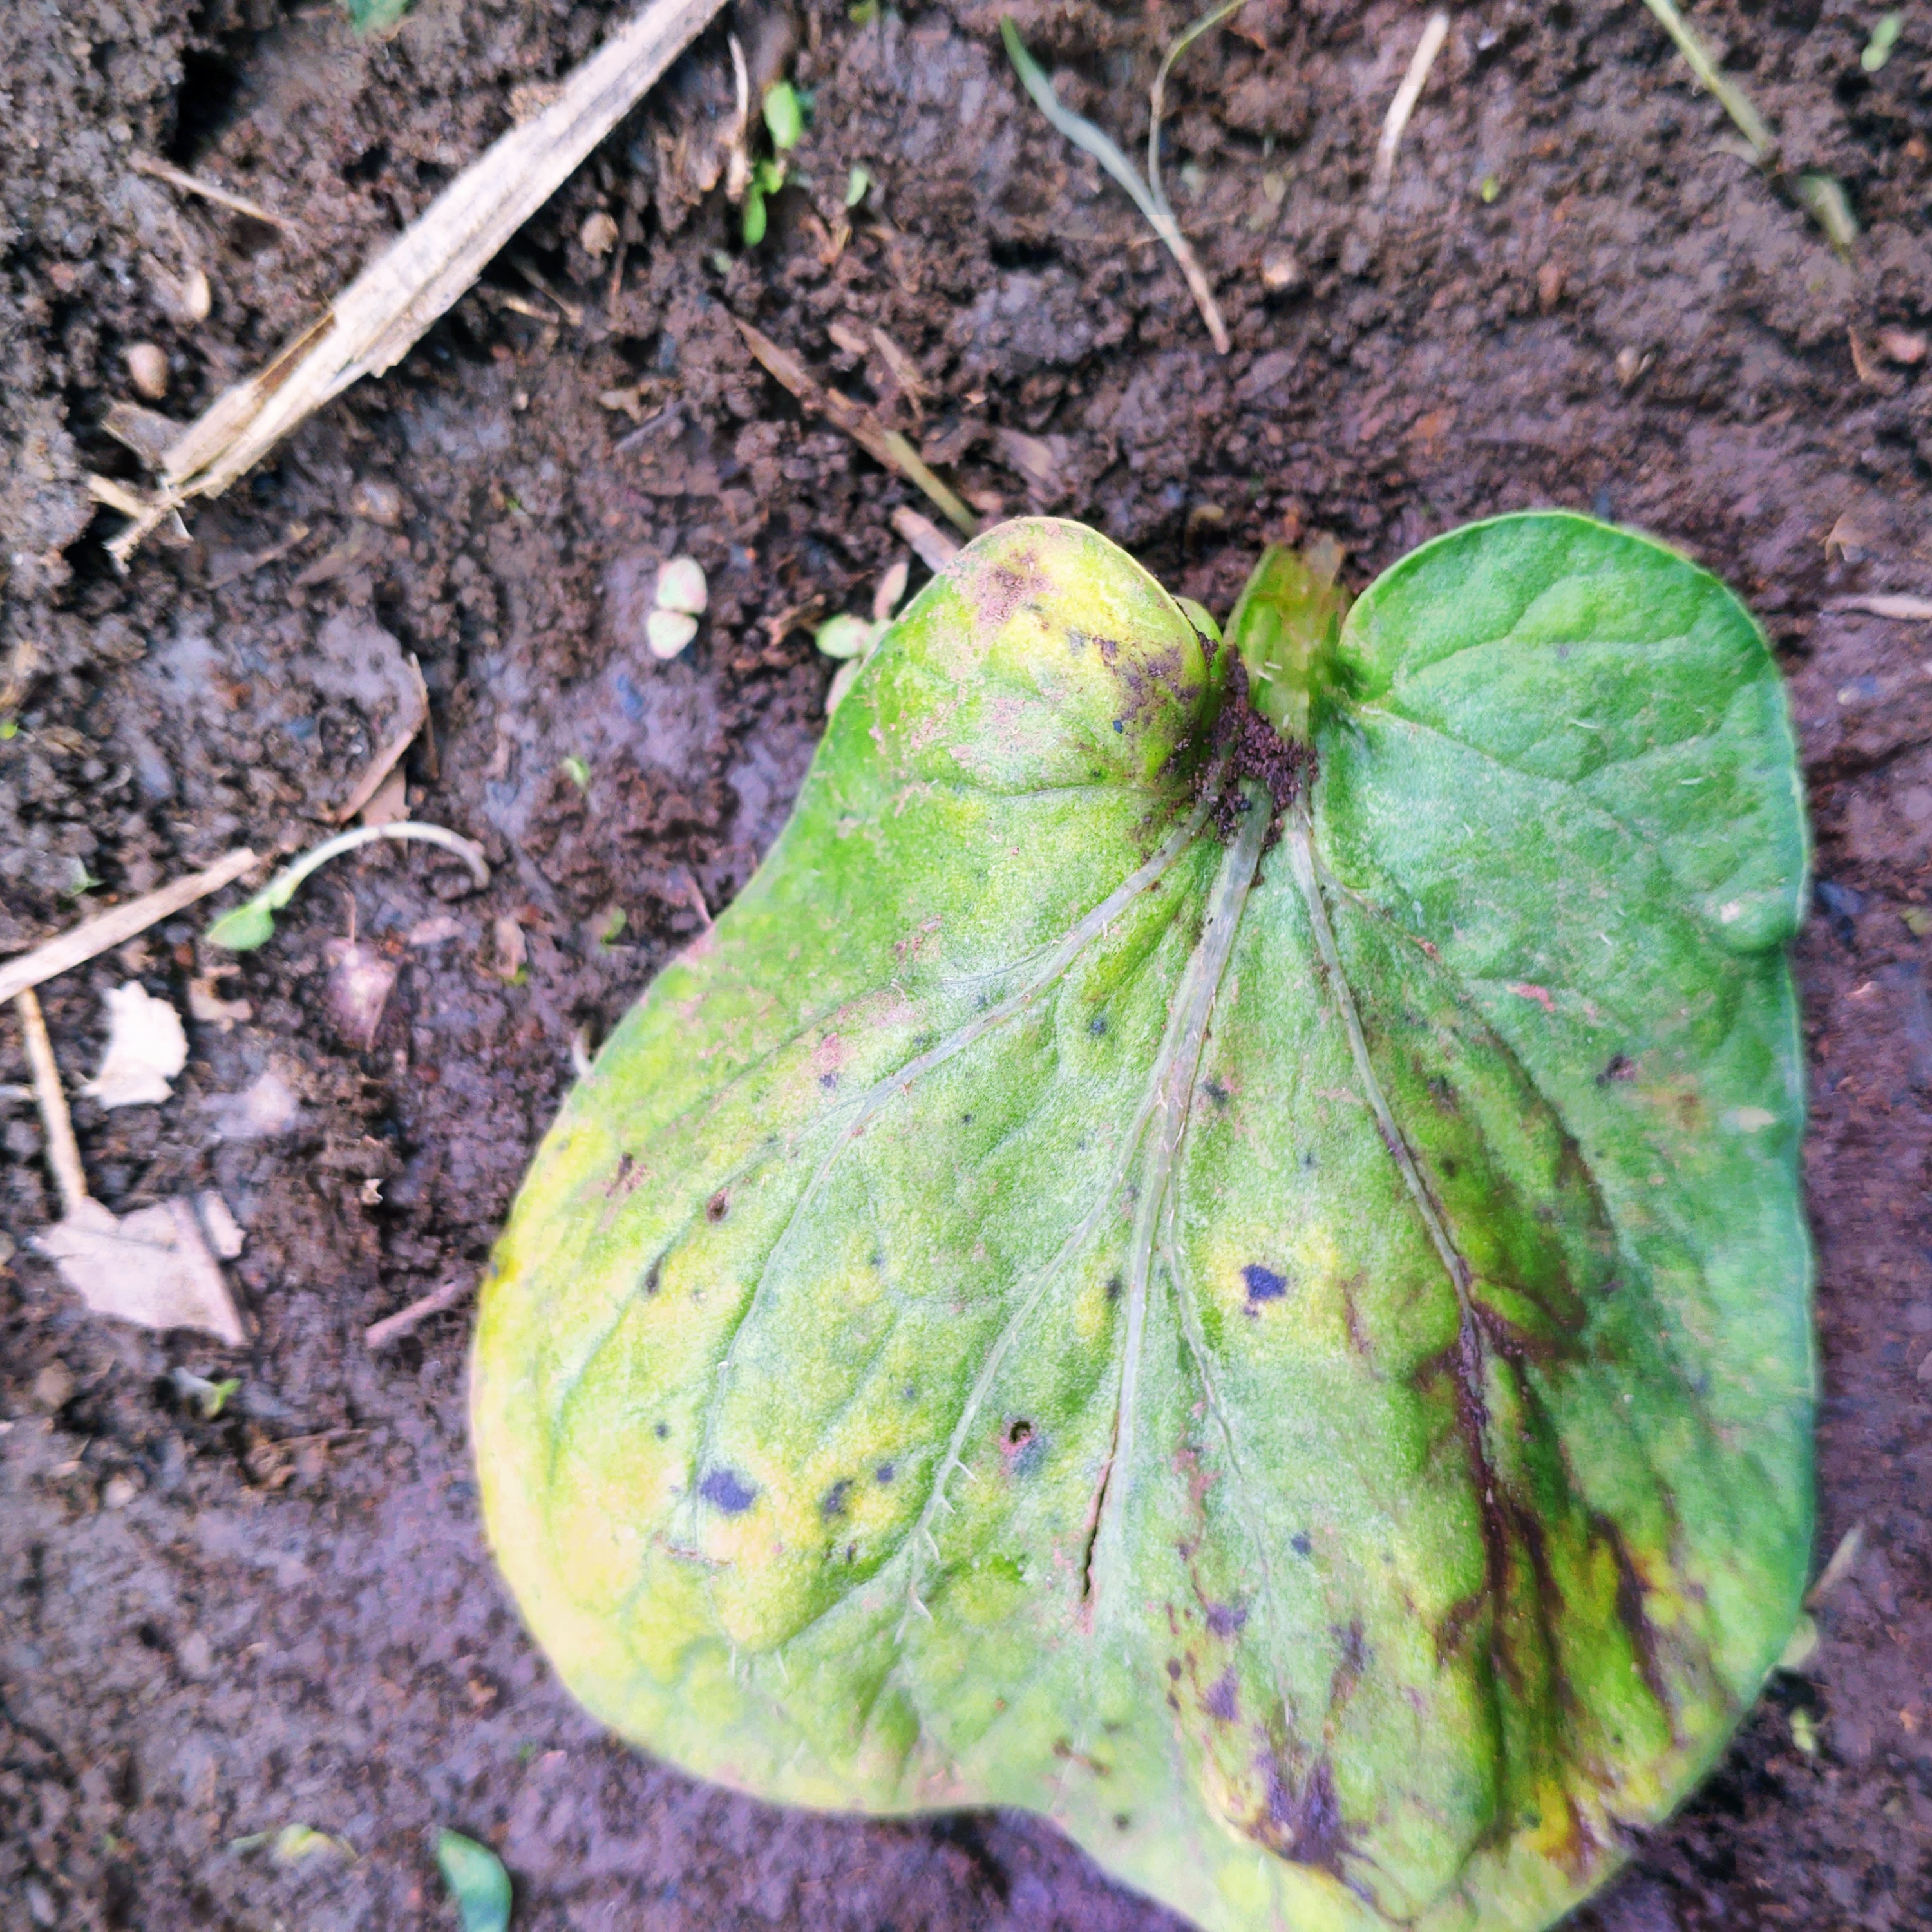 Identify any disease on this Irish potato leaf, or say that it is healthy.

late blight
